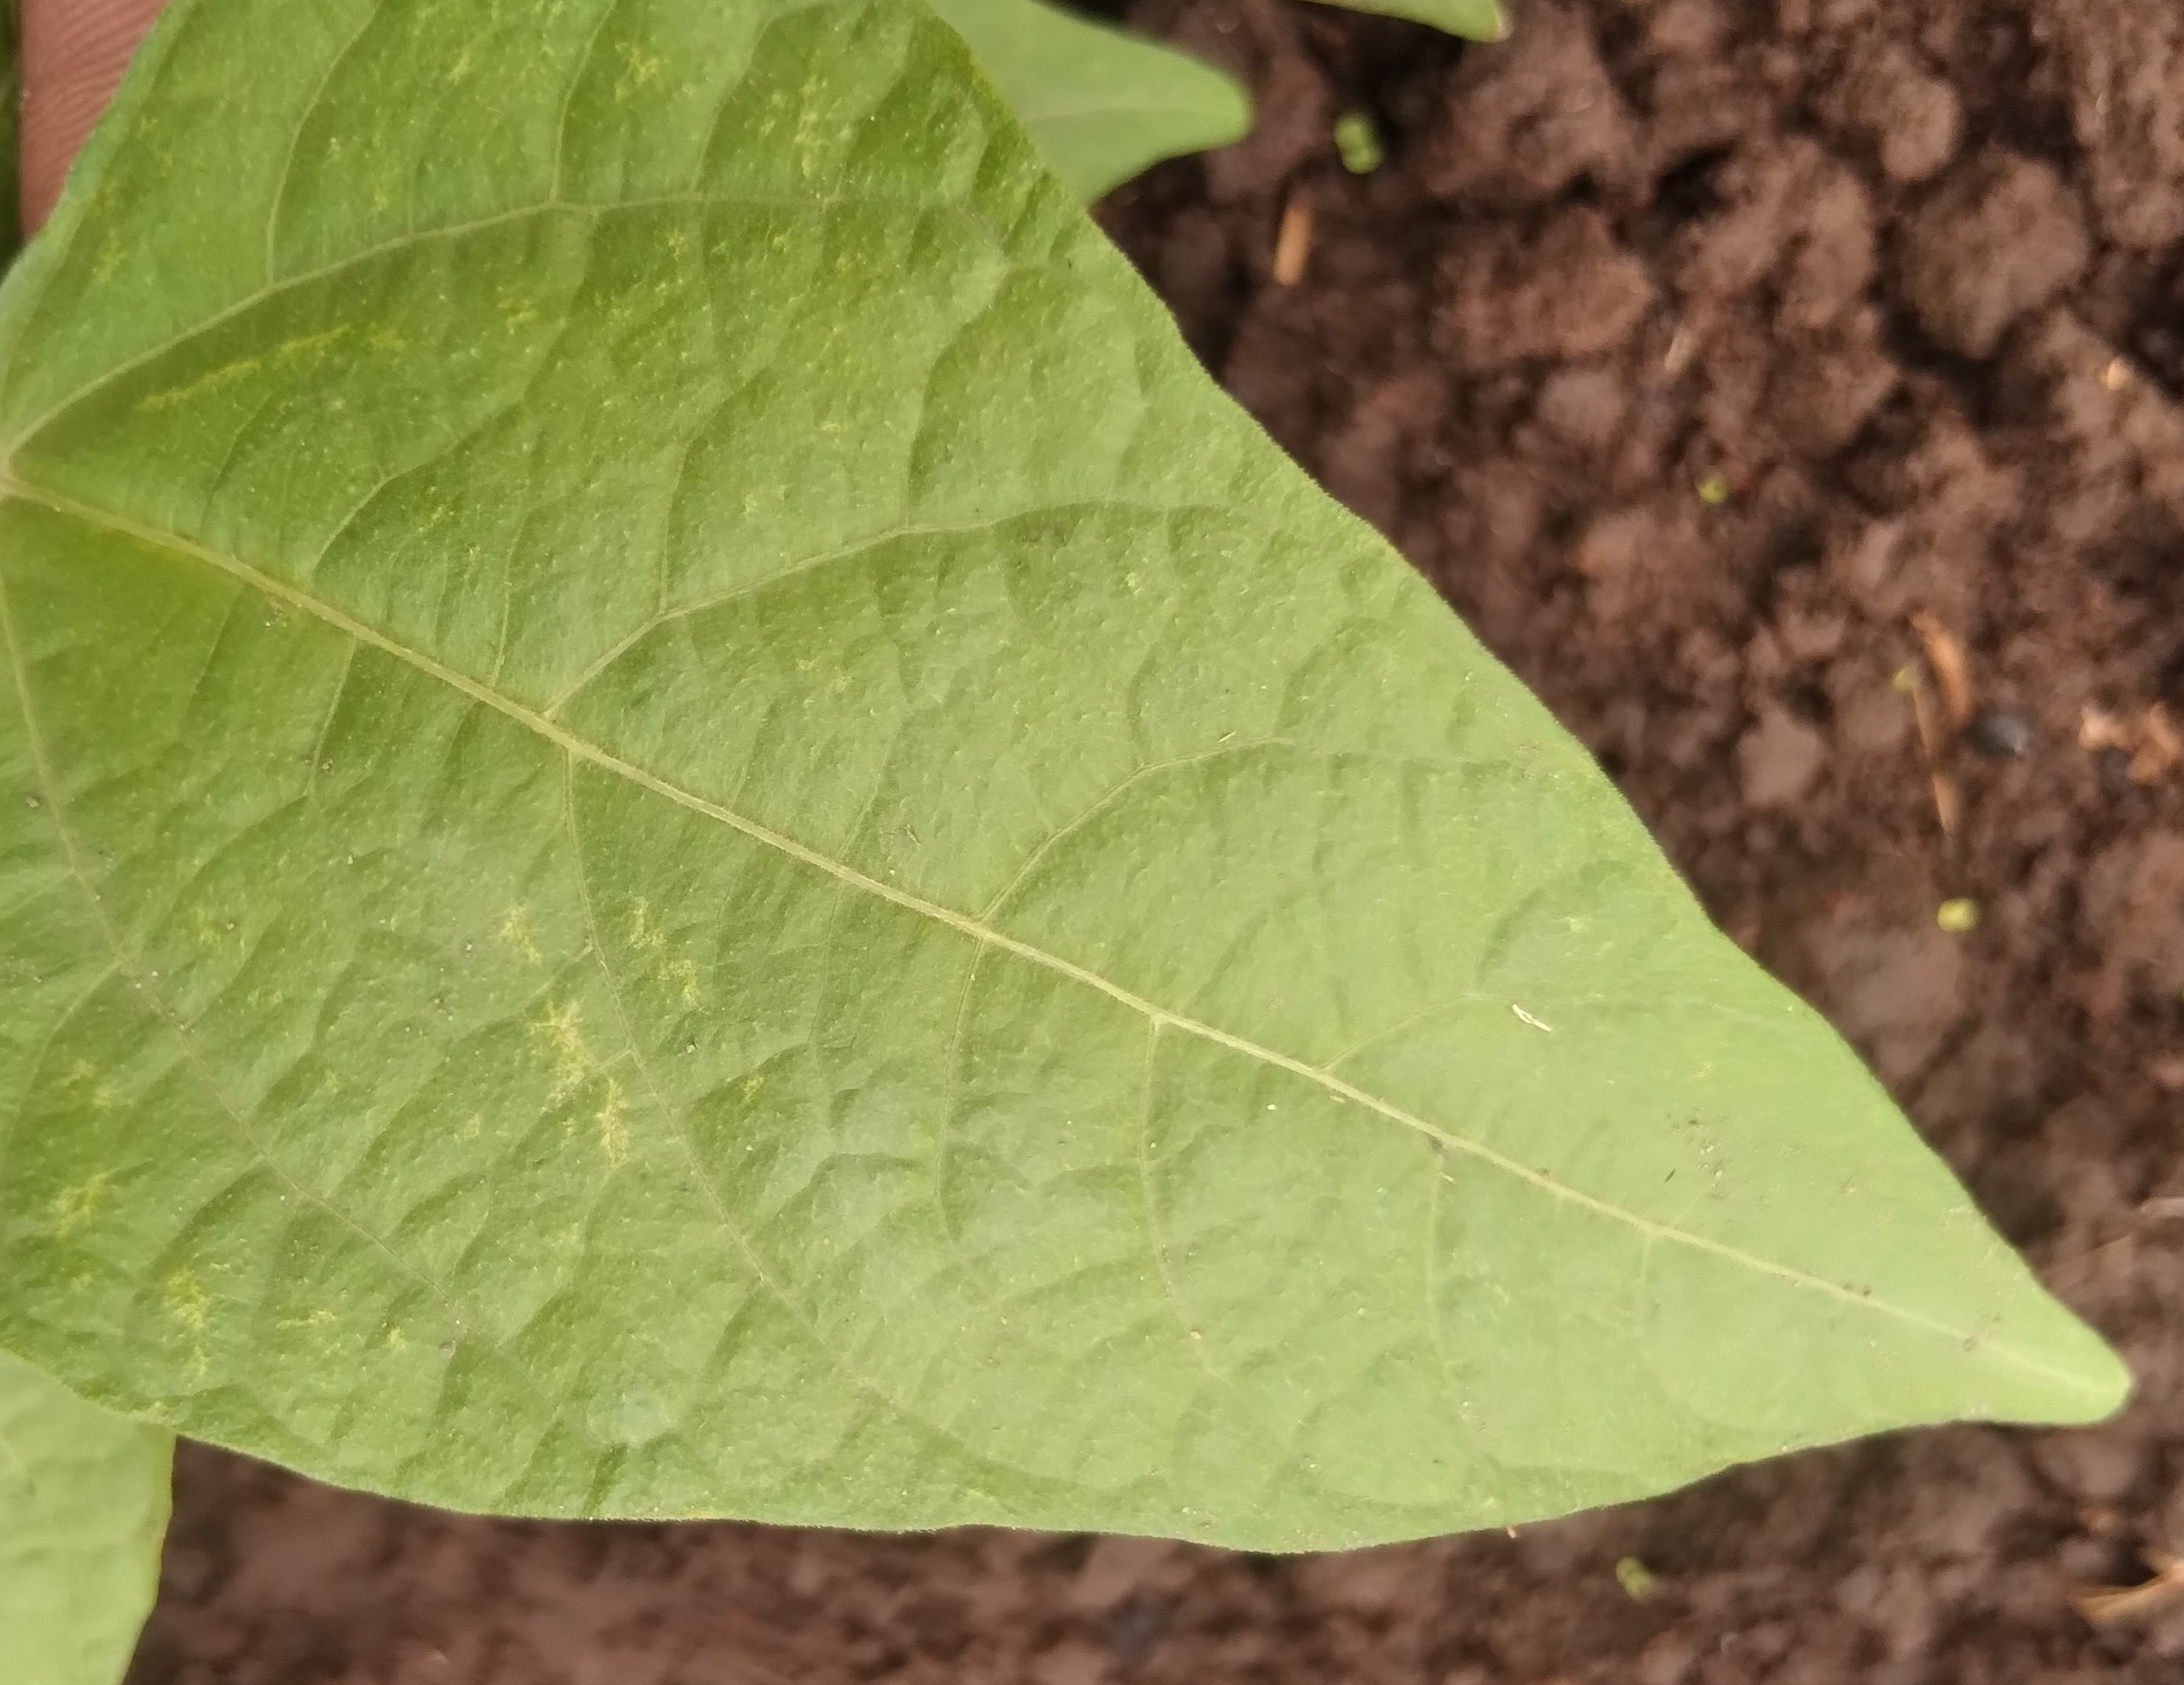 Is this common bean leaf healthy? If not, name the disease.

healthy
